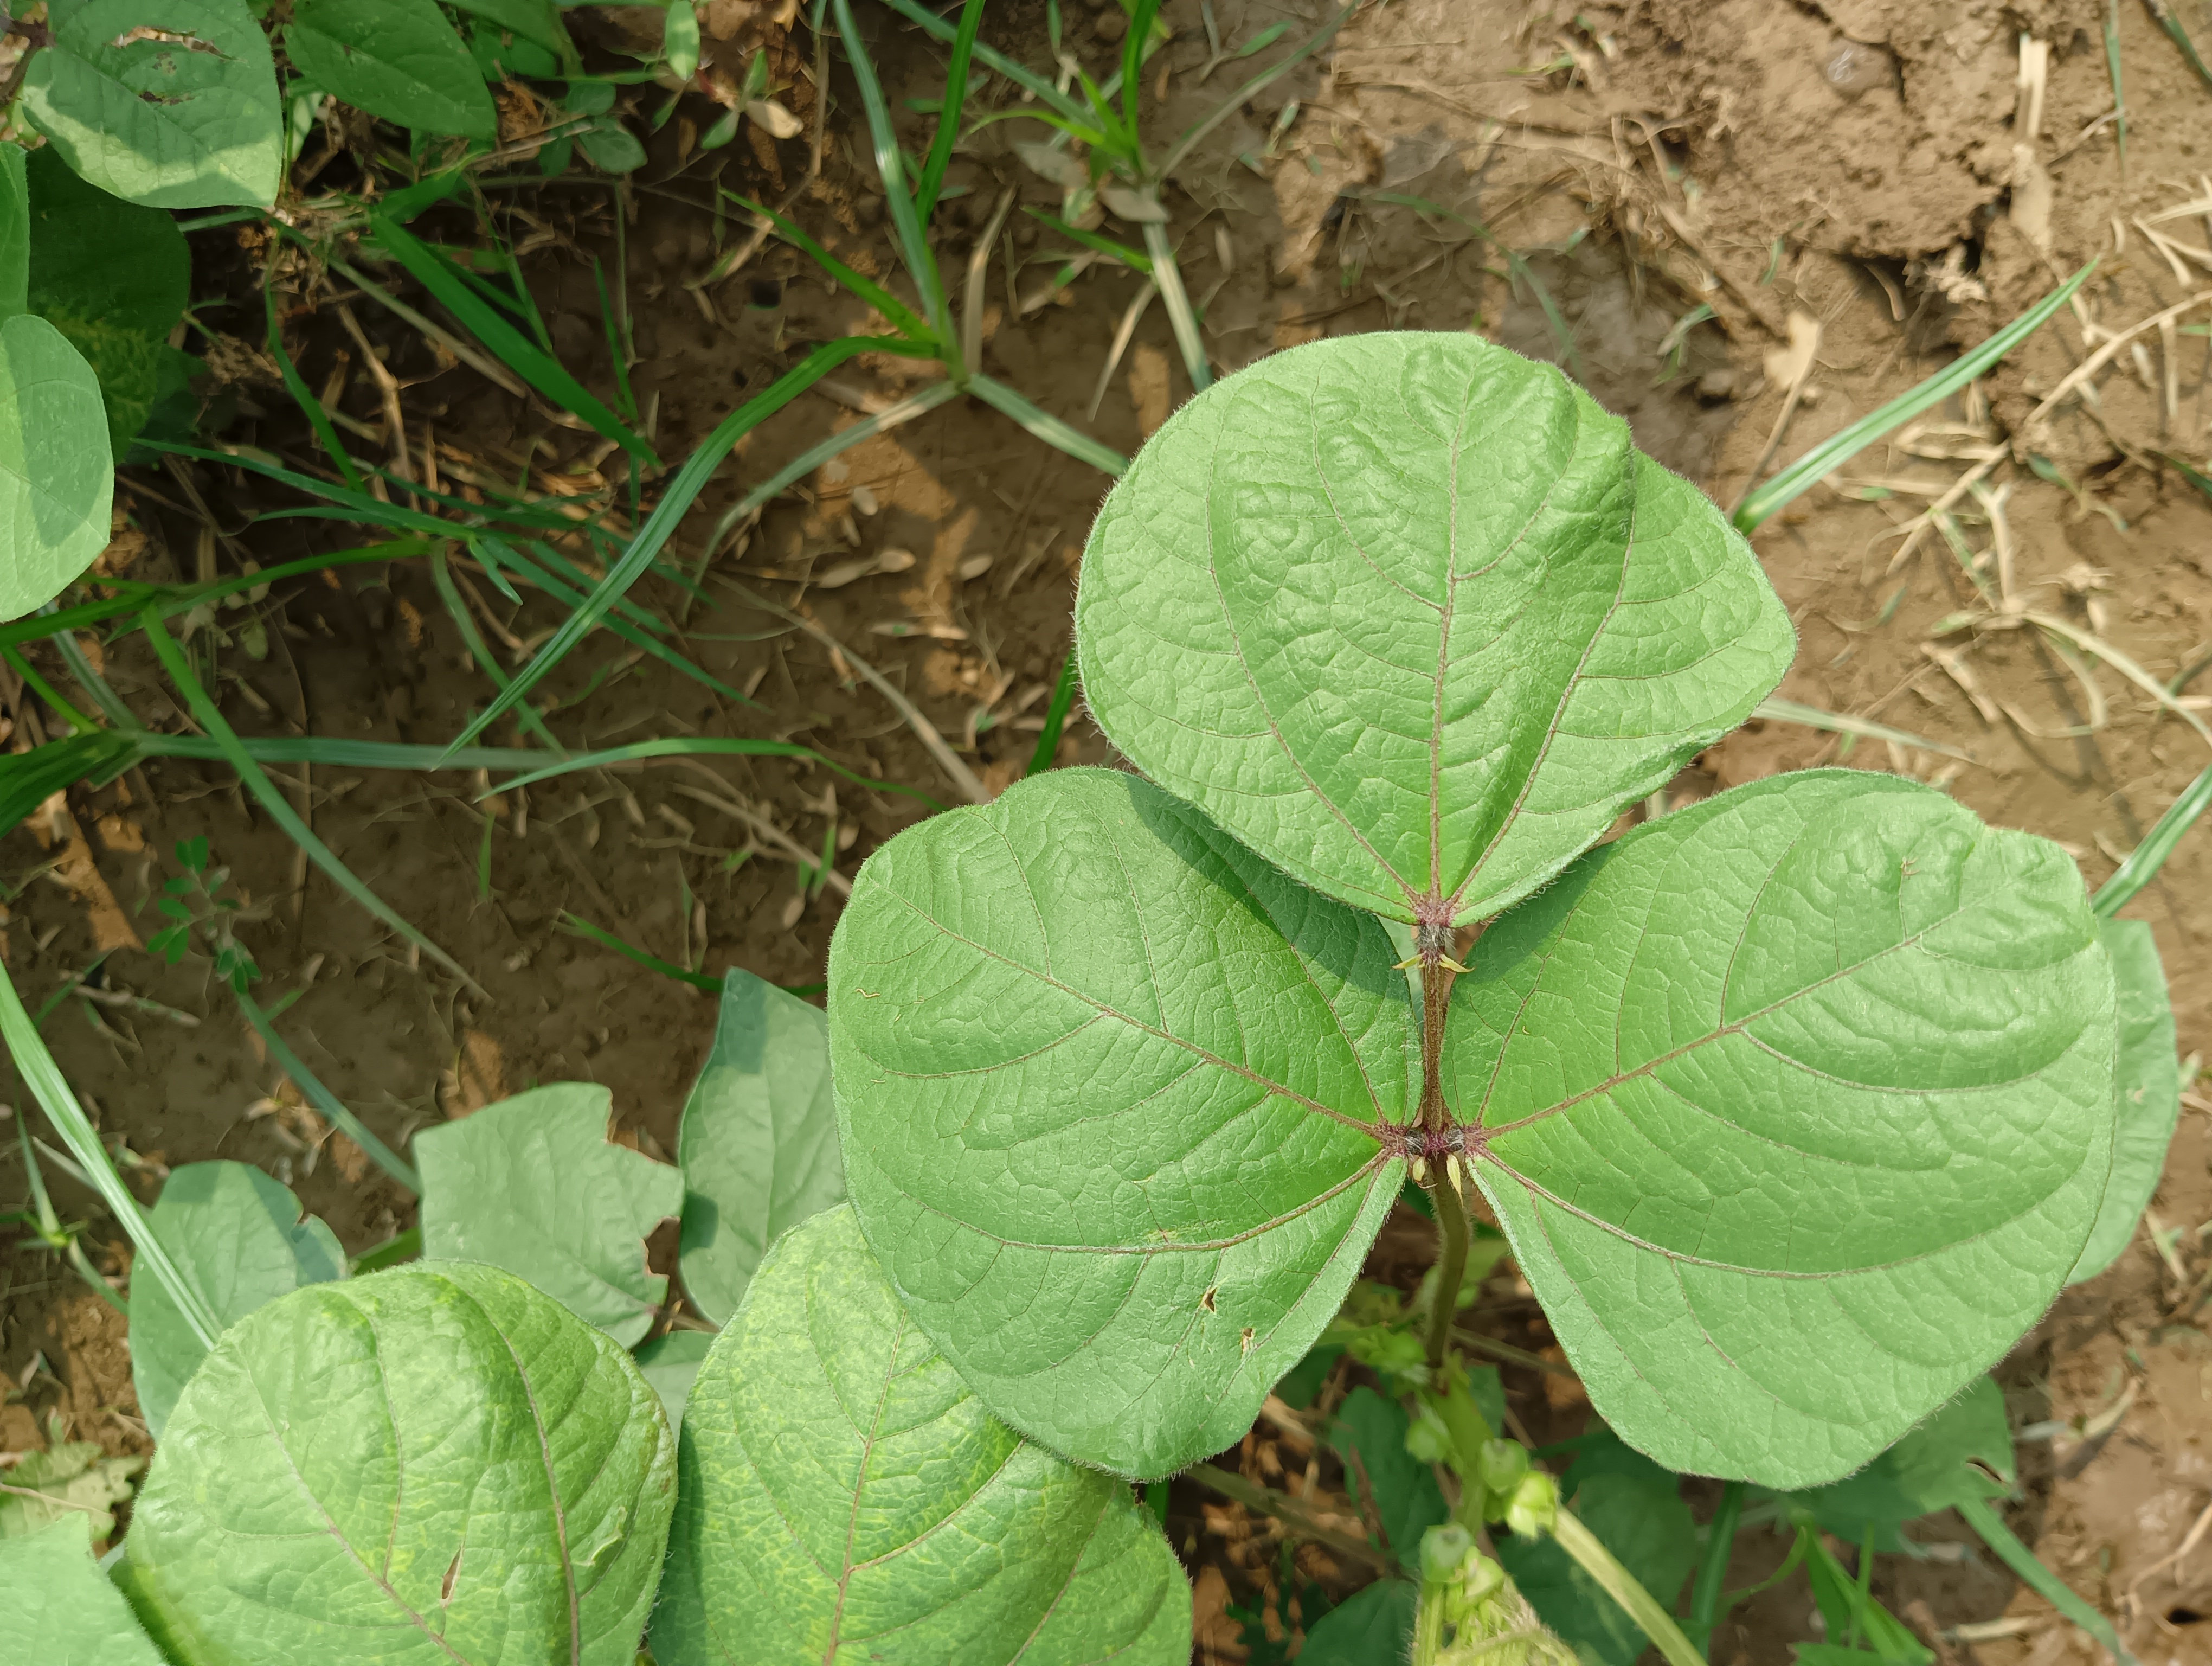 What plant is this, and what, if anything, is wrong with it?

mungbean, healthy
